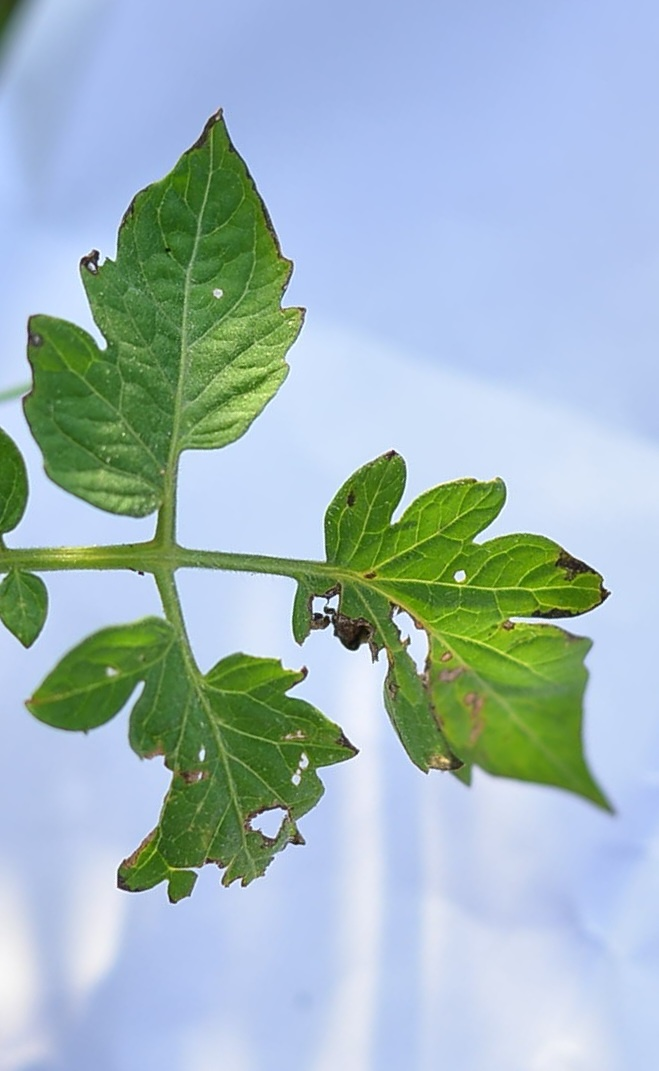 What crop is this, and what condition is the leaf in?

tomato, infected
